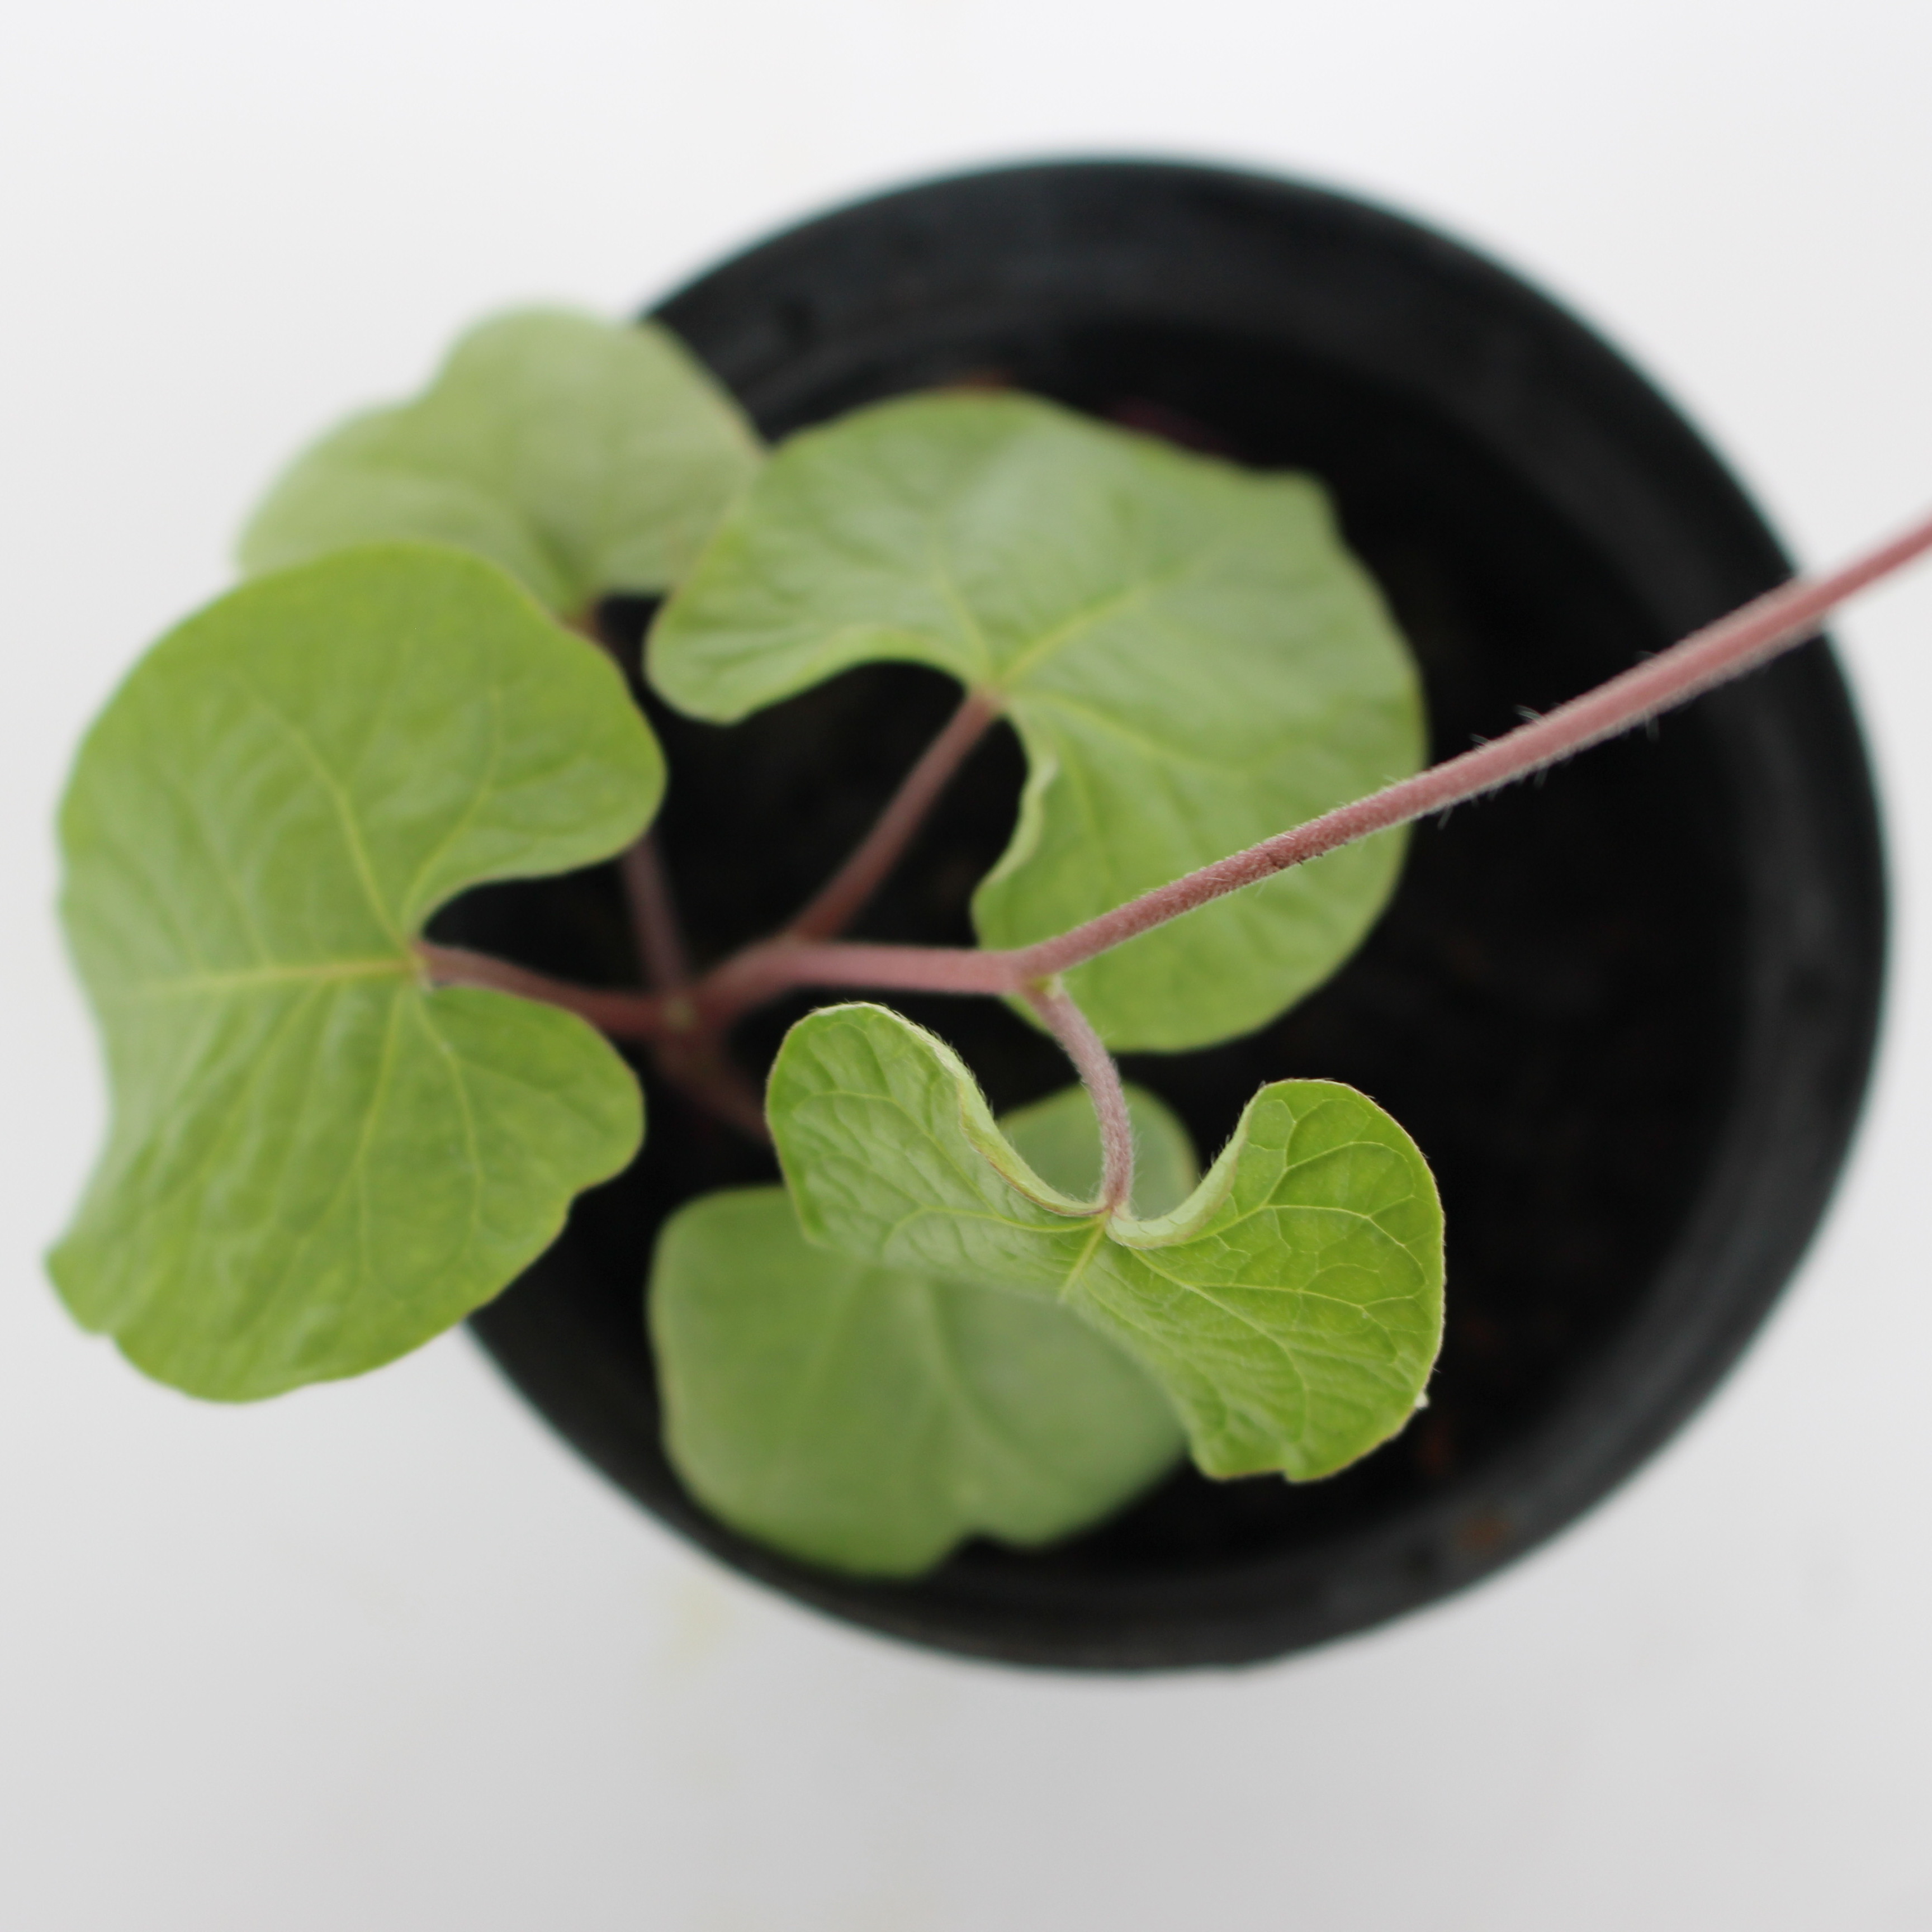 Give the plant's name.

Convolvulus arvensis
